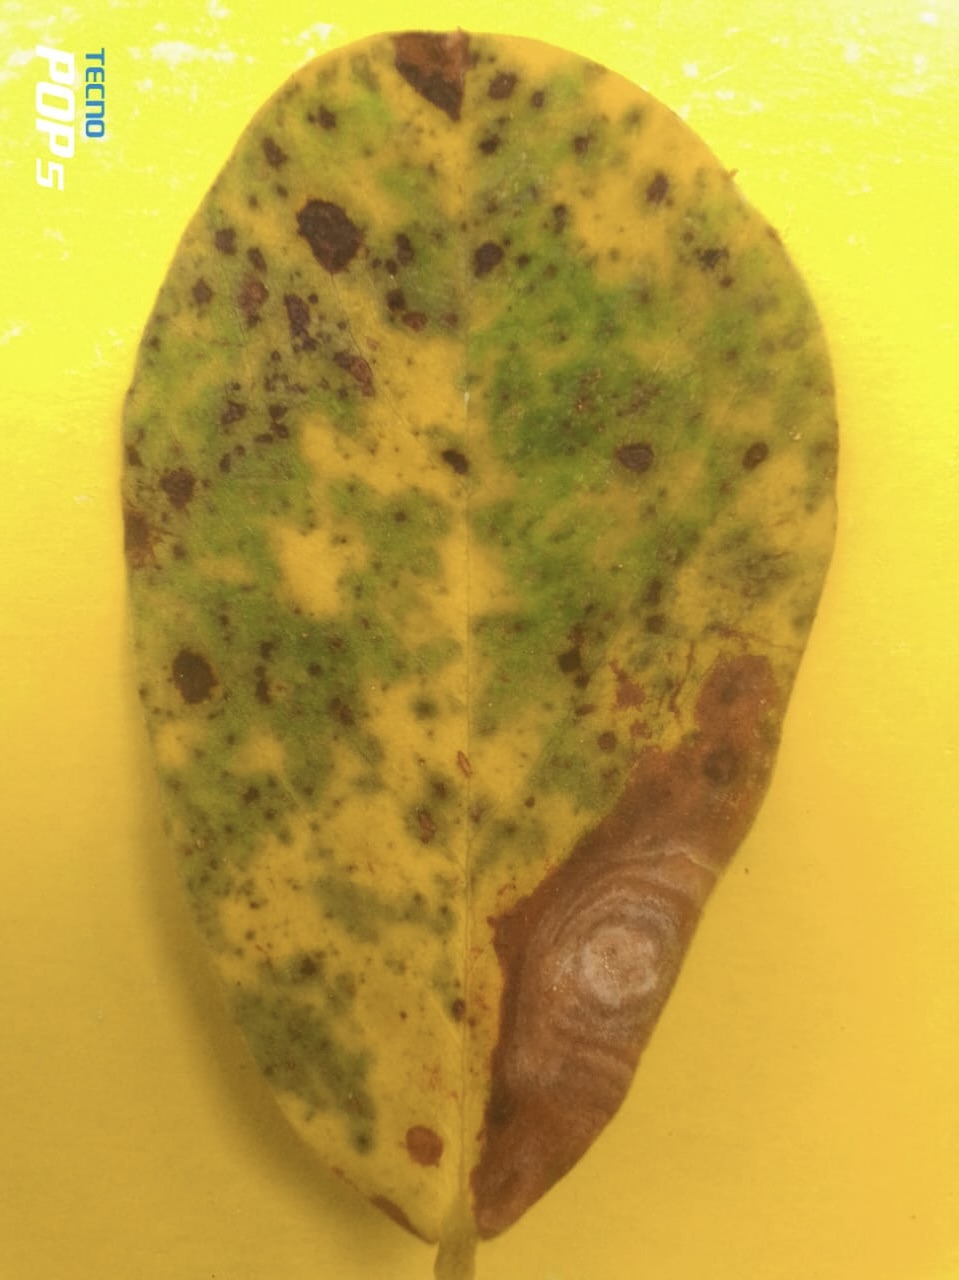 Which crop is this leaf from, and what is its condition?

peanut, phoma arachidicola
